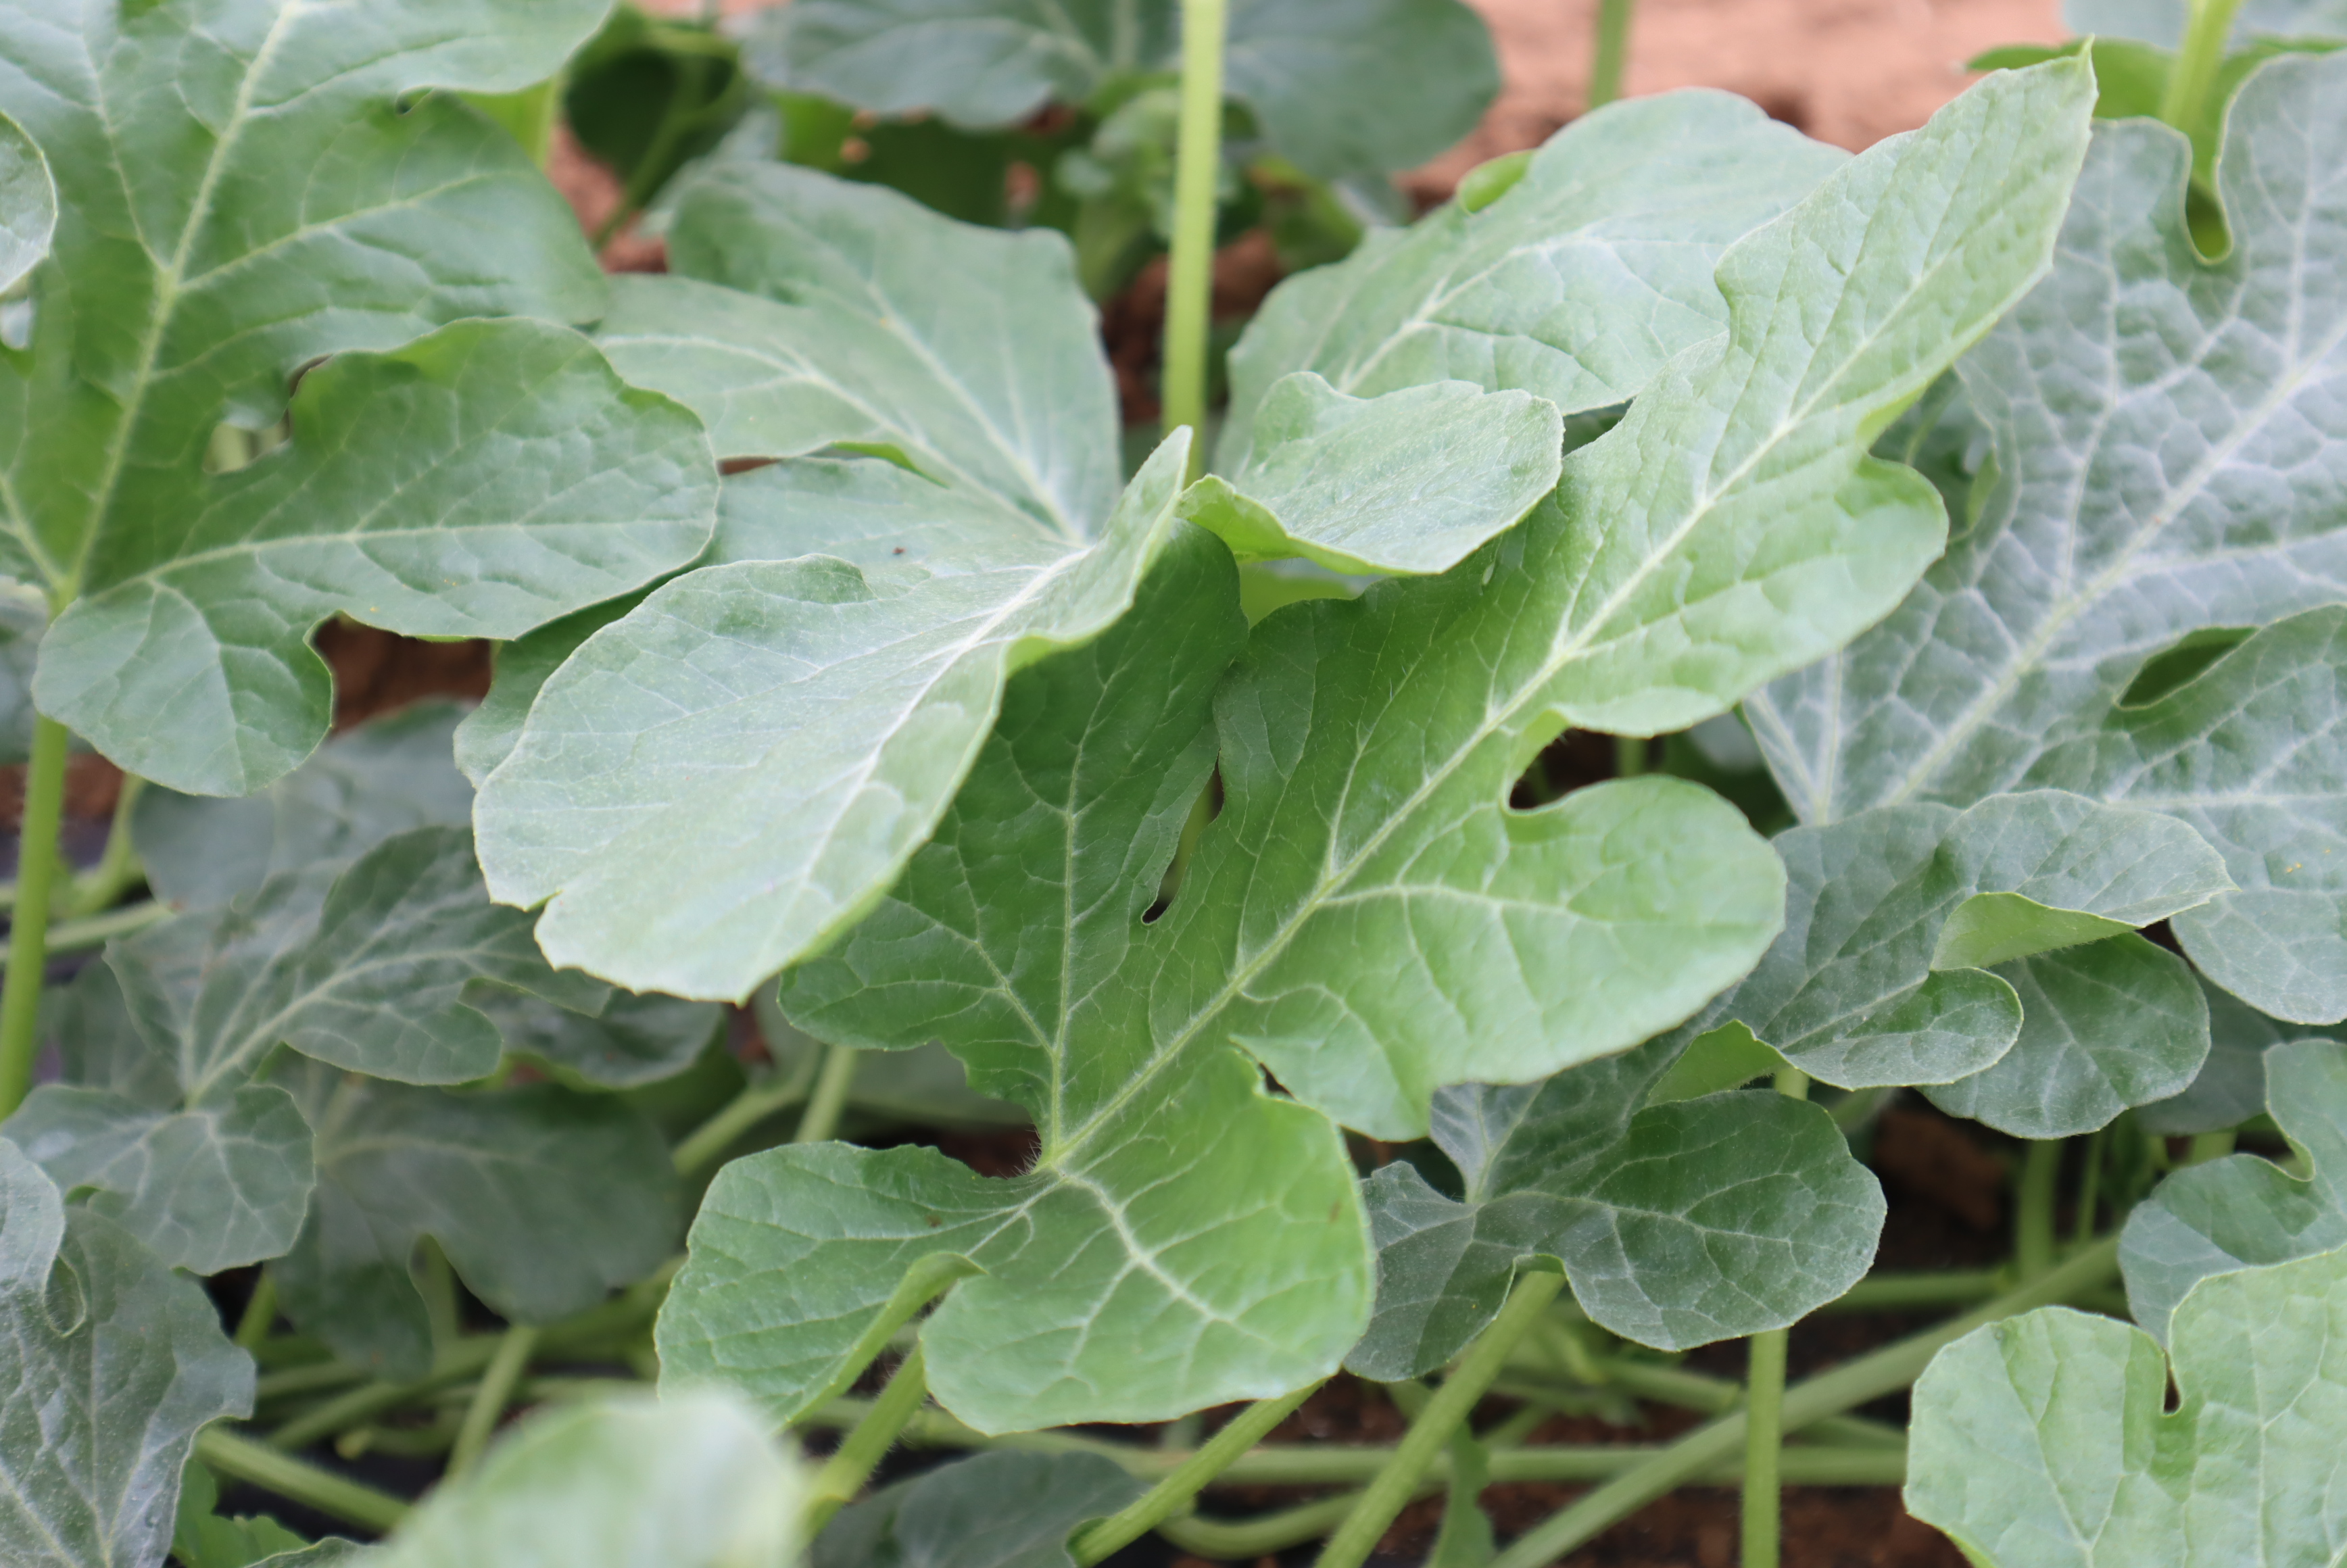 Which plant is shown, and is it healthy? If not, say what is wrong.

watermelon, healthy
